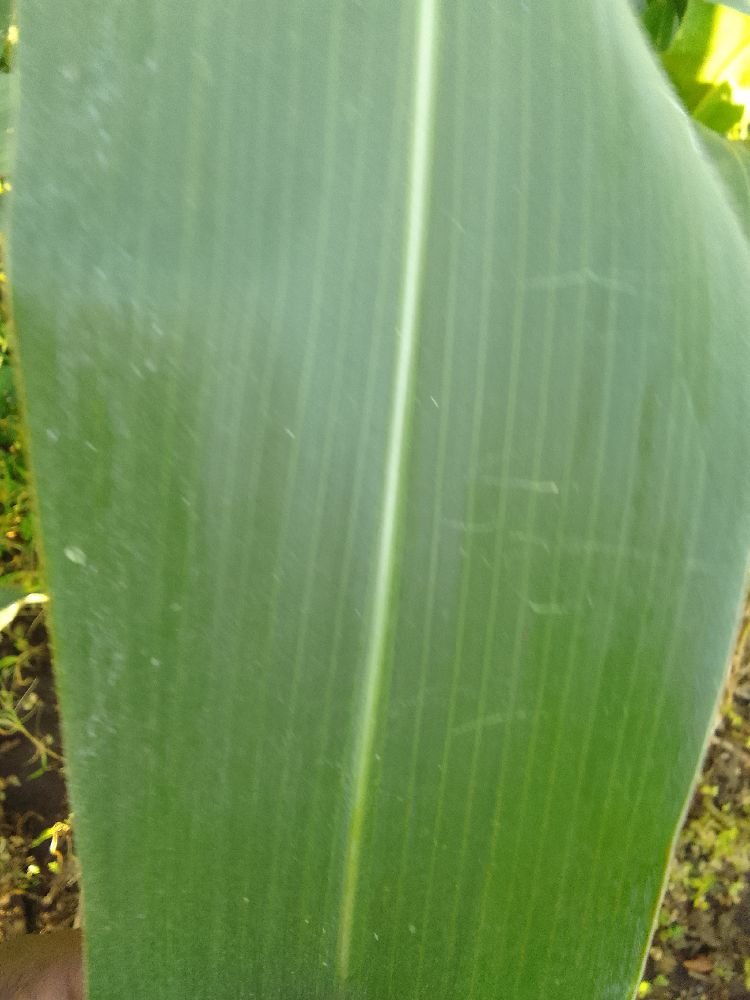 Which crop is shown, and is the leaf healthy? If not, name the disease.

maize, healthy
